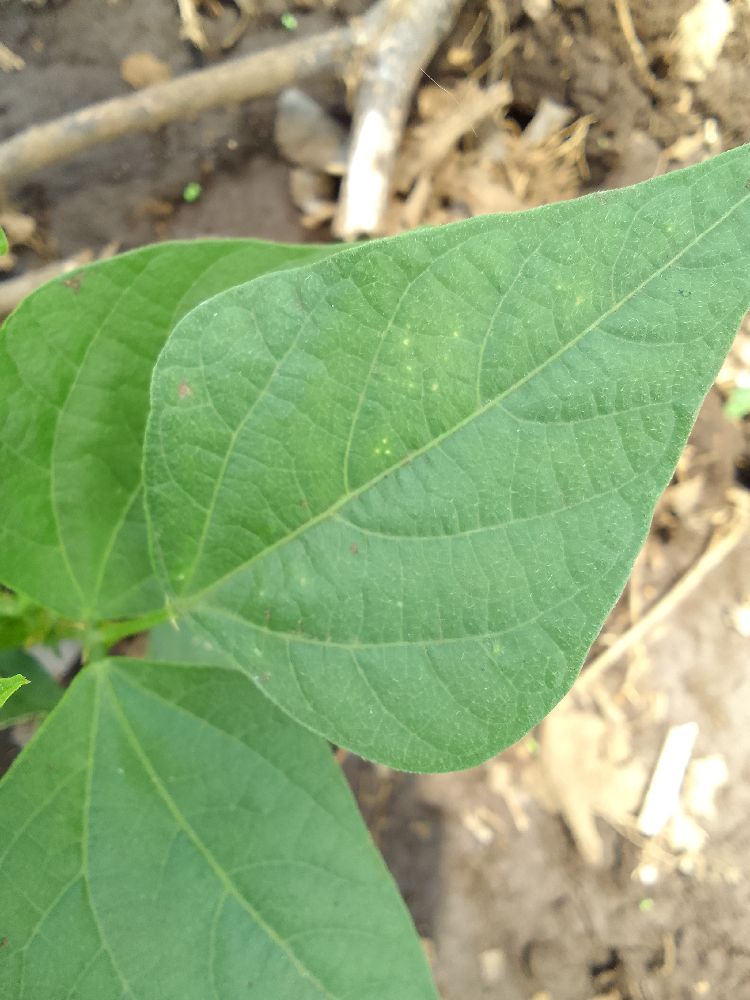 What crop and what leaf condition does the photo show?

common bean, healthy
